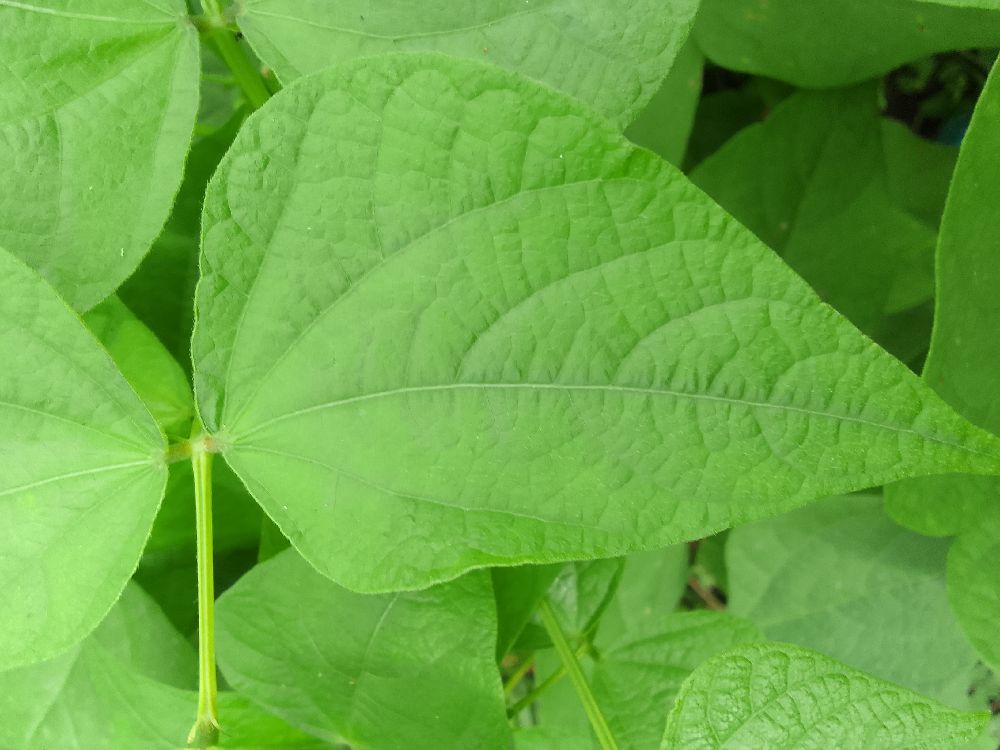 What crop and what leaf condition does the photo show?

common bean, healthy
